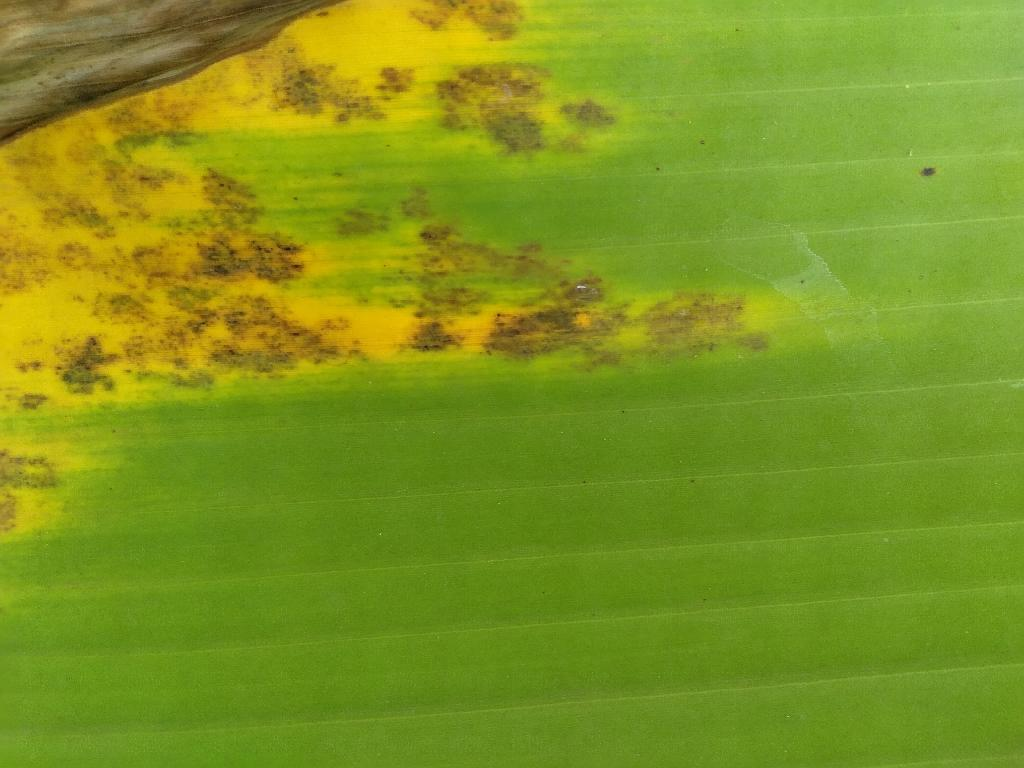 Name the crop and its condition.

banana, black sigatoka
